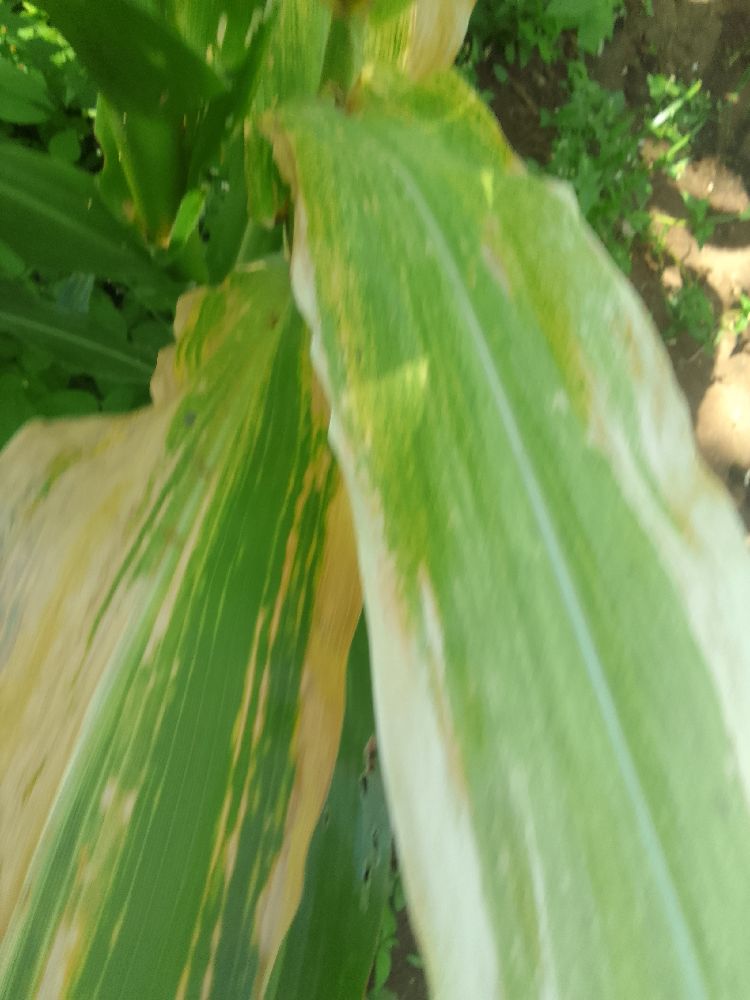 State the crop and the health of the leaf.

maize, maize lethal necrosis
